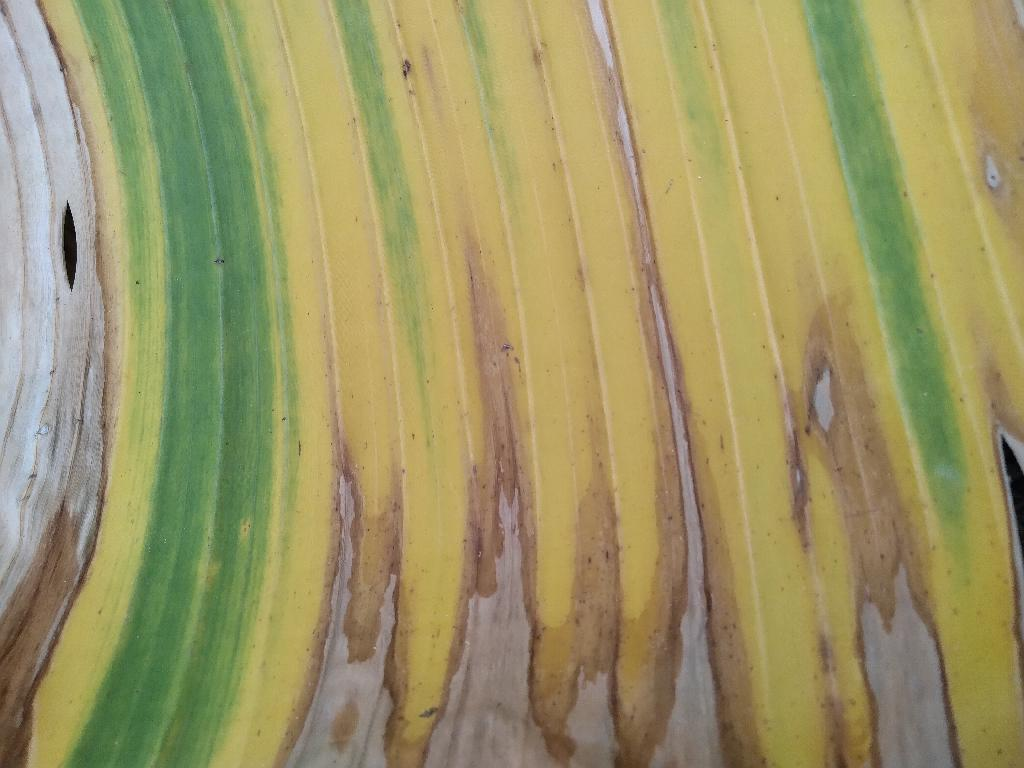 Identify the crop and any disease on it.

banana, fusarium wilt race 1
